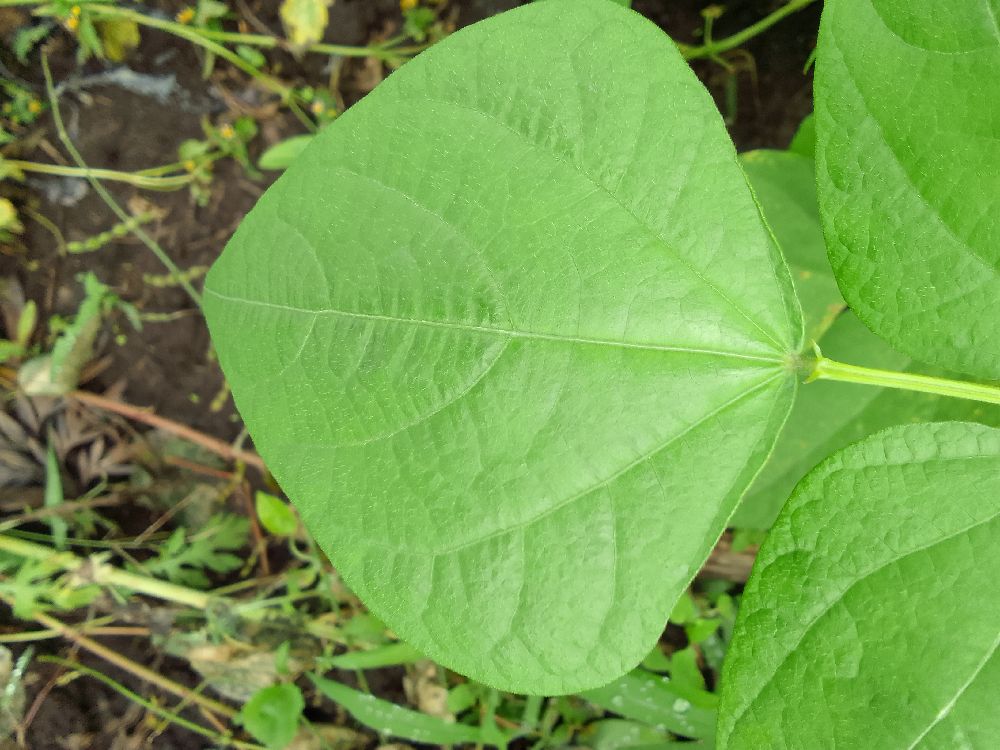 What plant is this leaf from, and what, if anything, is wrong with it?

common bean, healthy
